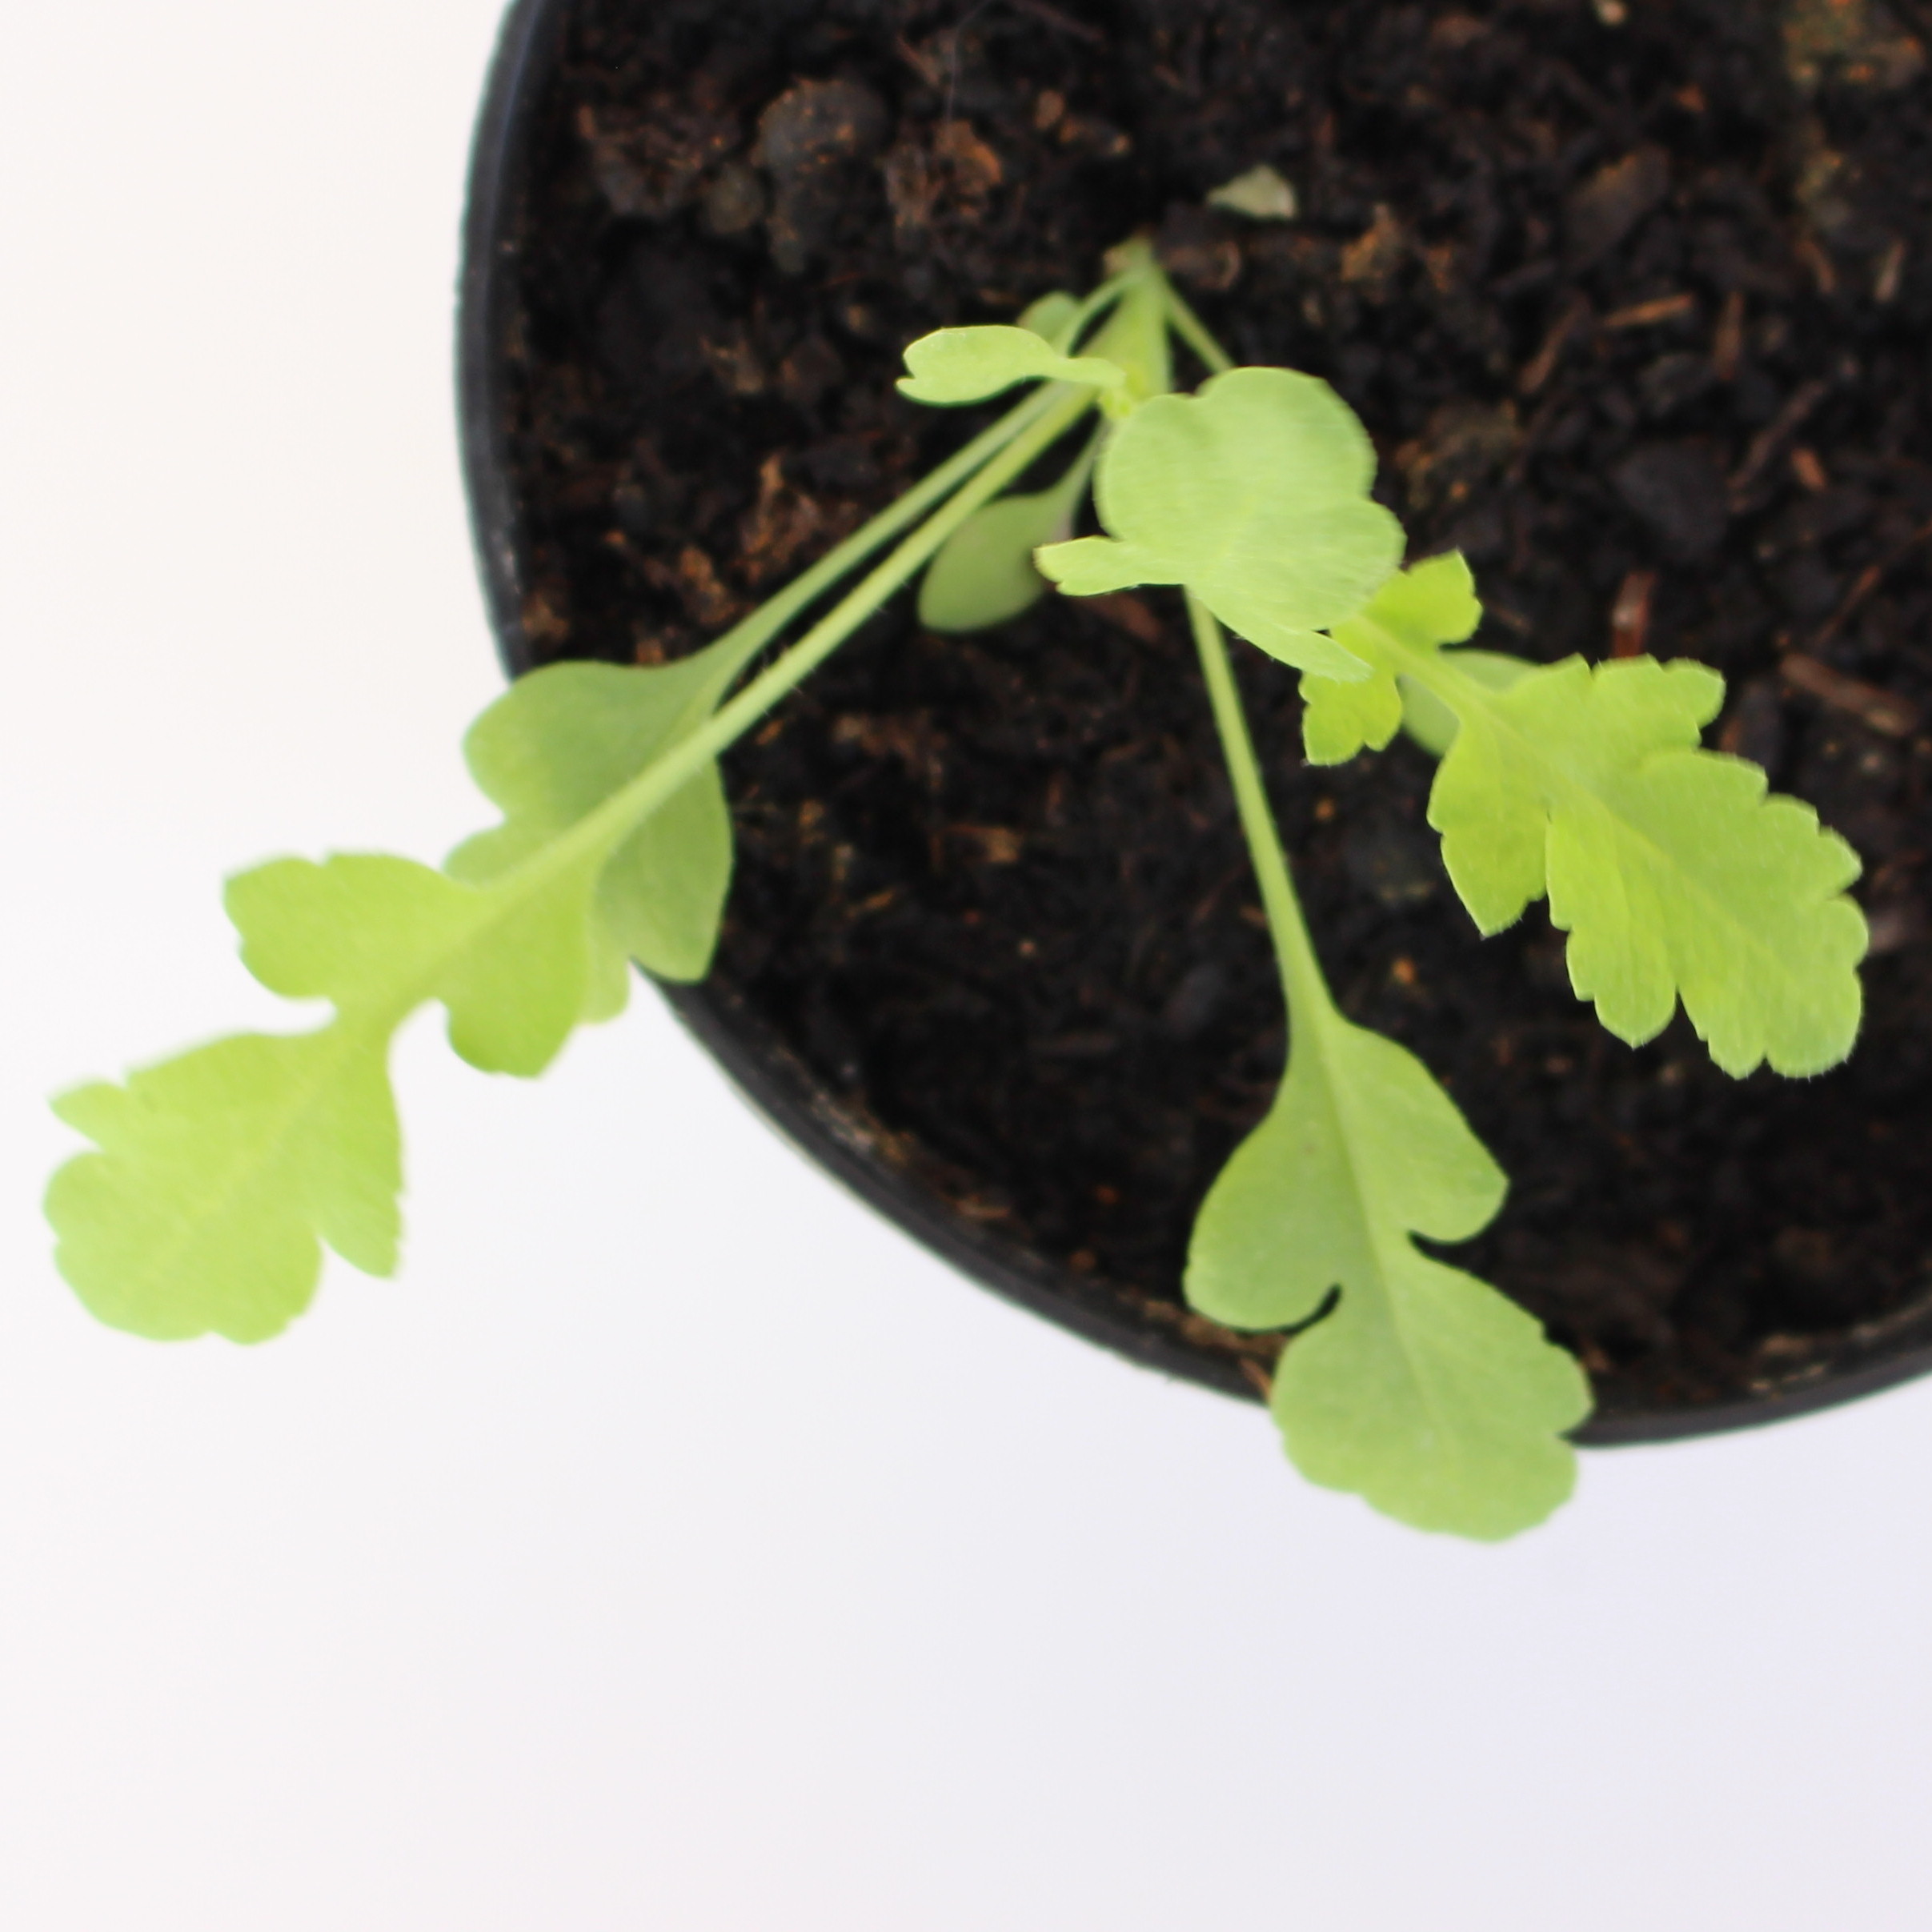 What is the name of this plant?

Papaver rhoeas
